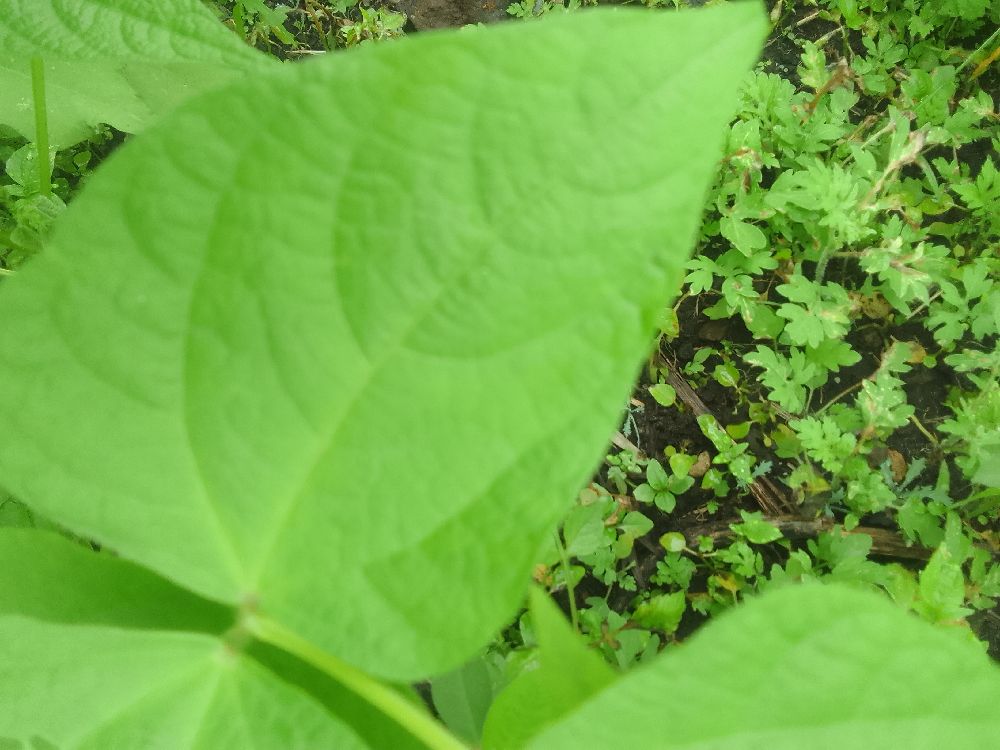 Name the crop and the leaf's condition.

common bean, healthy
